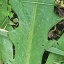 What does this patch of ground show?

structured weed
